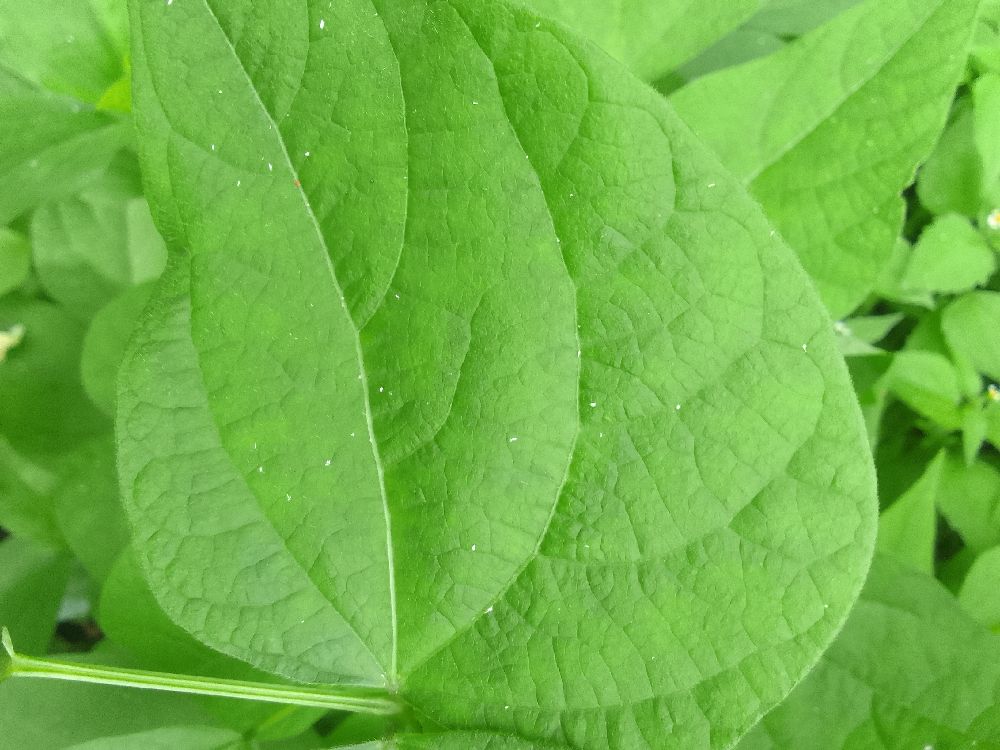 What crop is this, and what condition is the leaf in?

common bean, healthy
